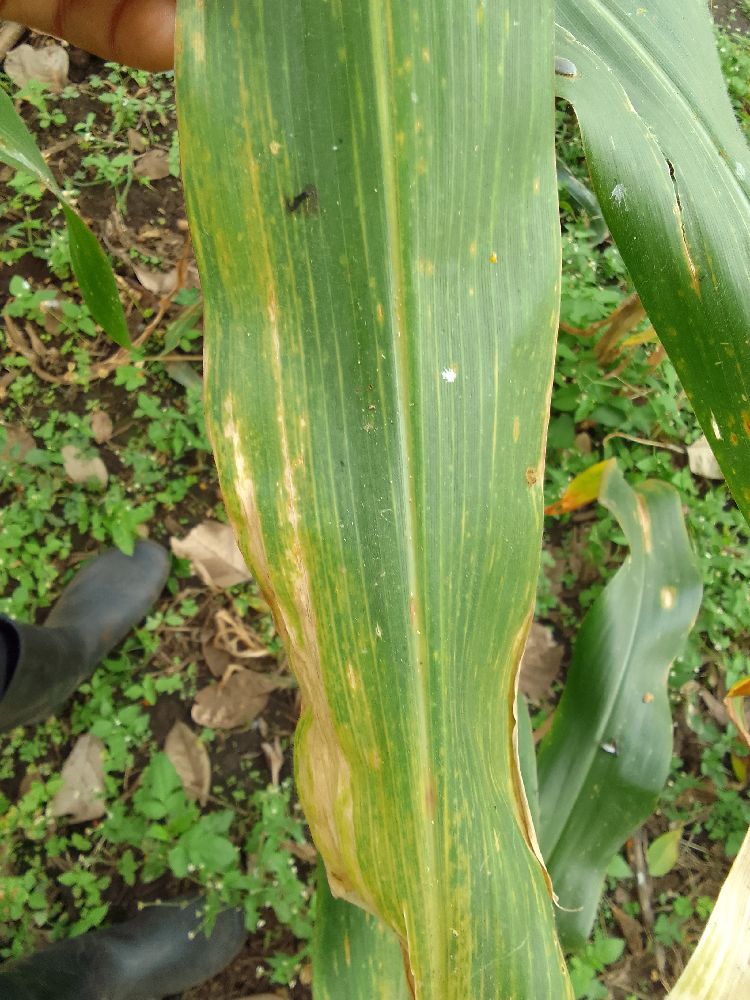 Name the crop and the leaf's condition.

maize, maize lethal necrosis
